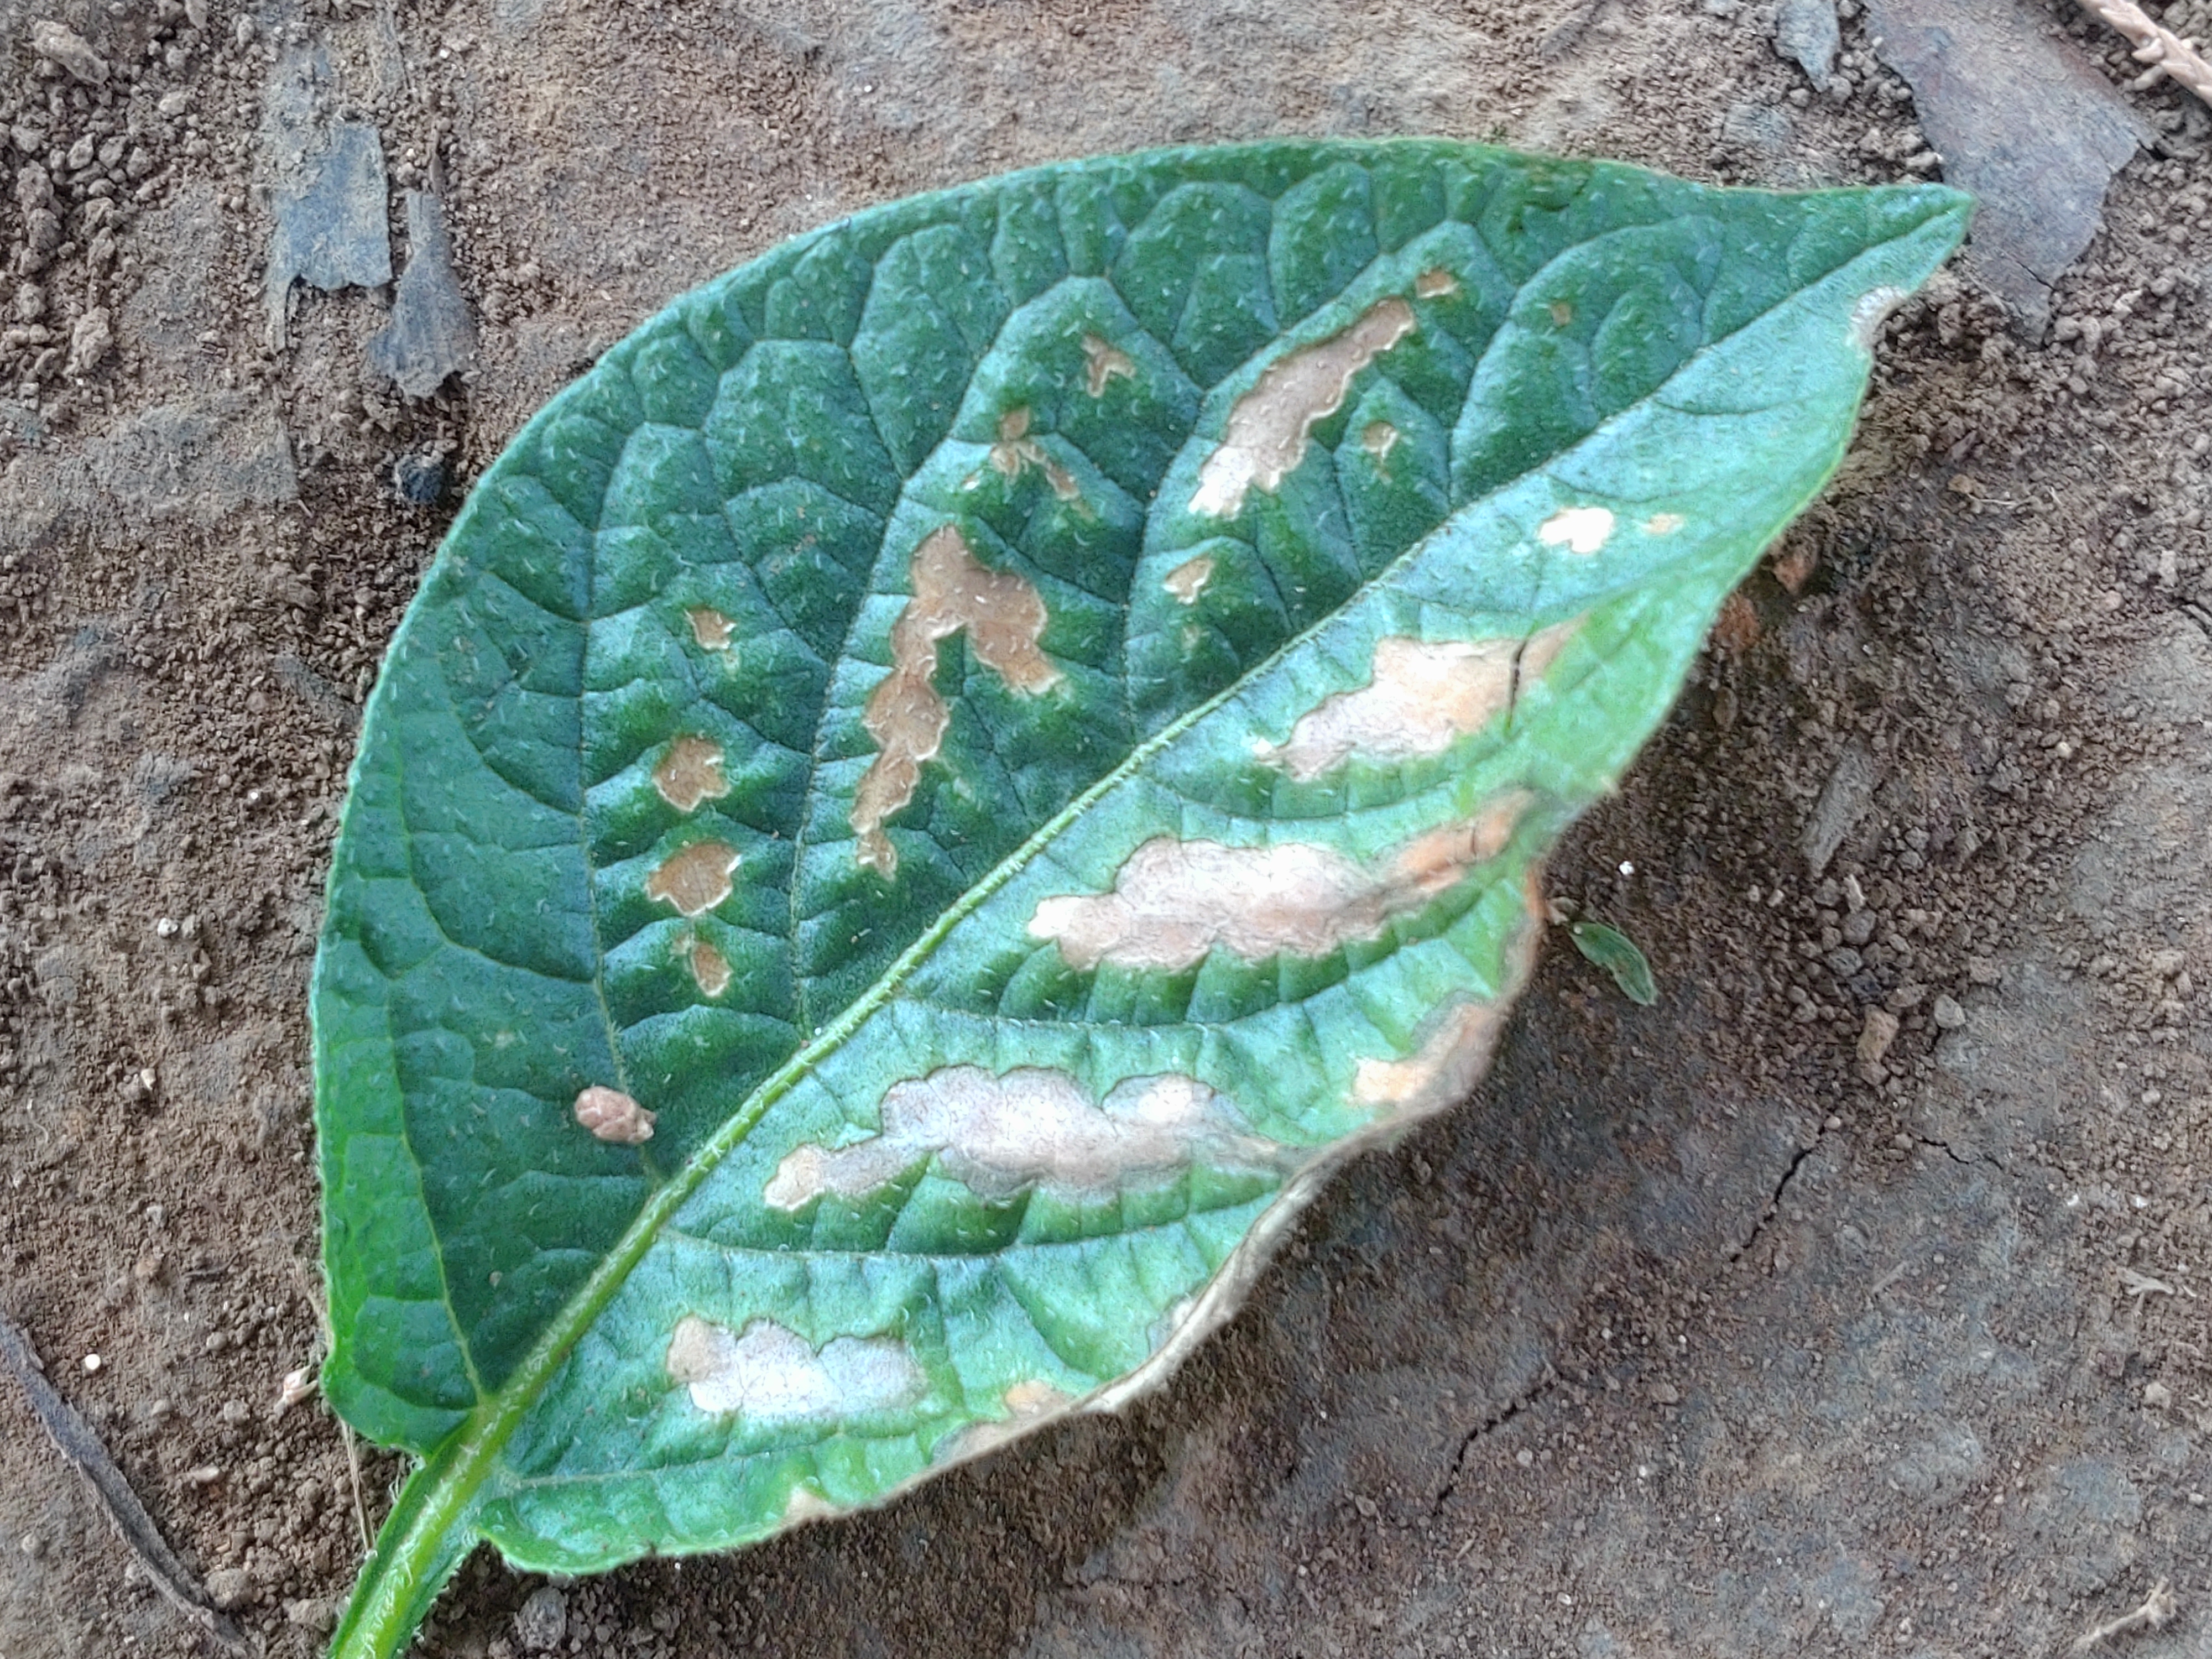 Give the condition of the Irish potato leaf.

early blight
